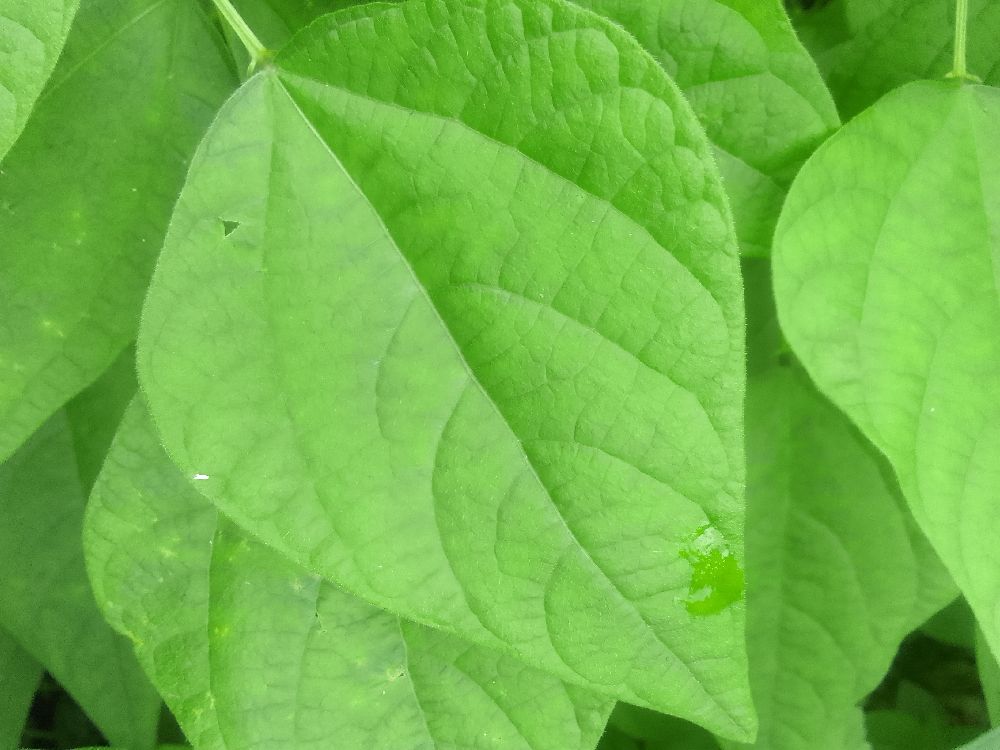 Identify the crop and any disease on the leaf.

common bean, healthy
